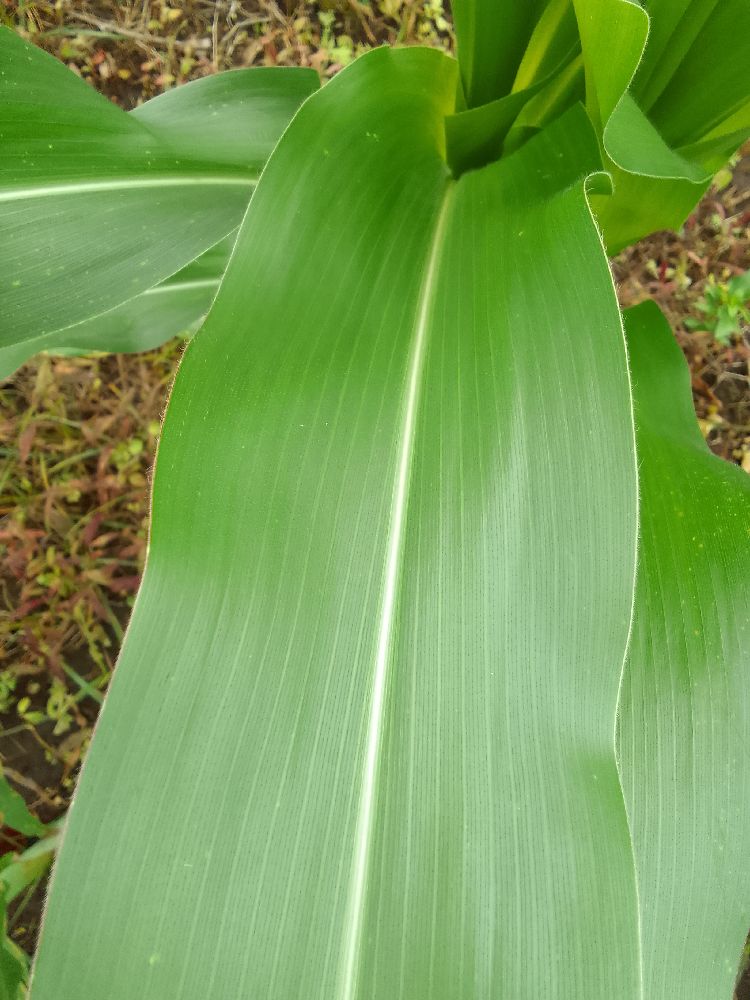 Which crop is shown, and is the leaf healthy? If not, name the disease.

maize, healthy
